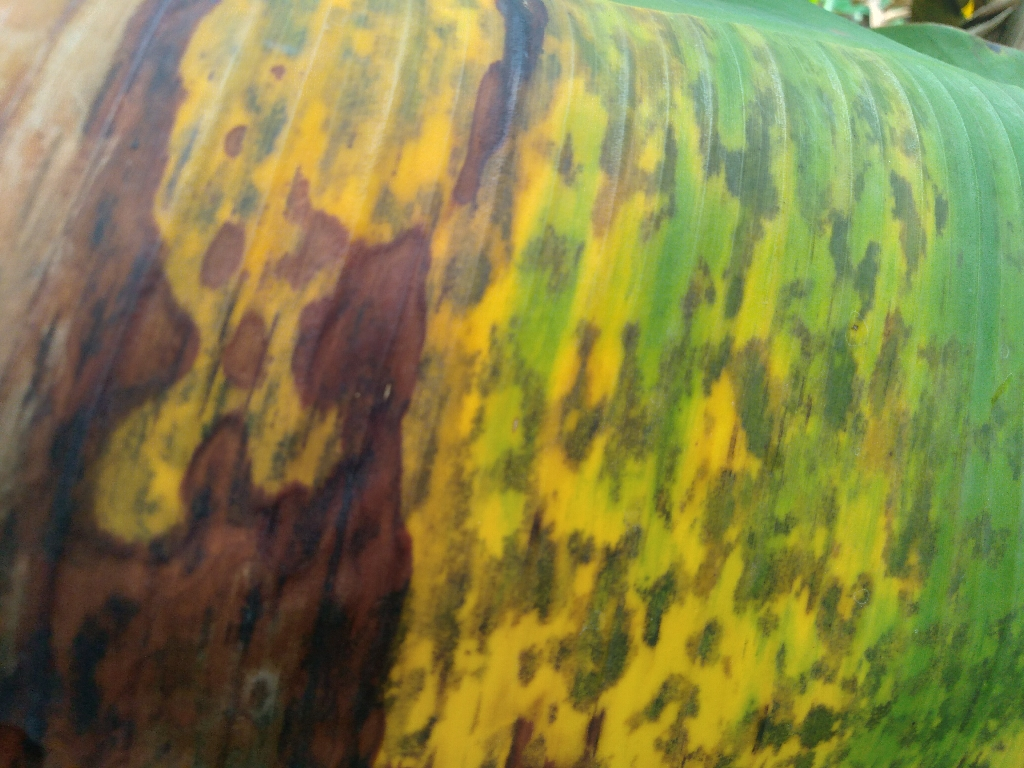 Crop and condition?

banana, black sigatoka
